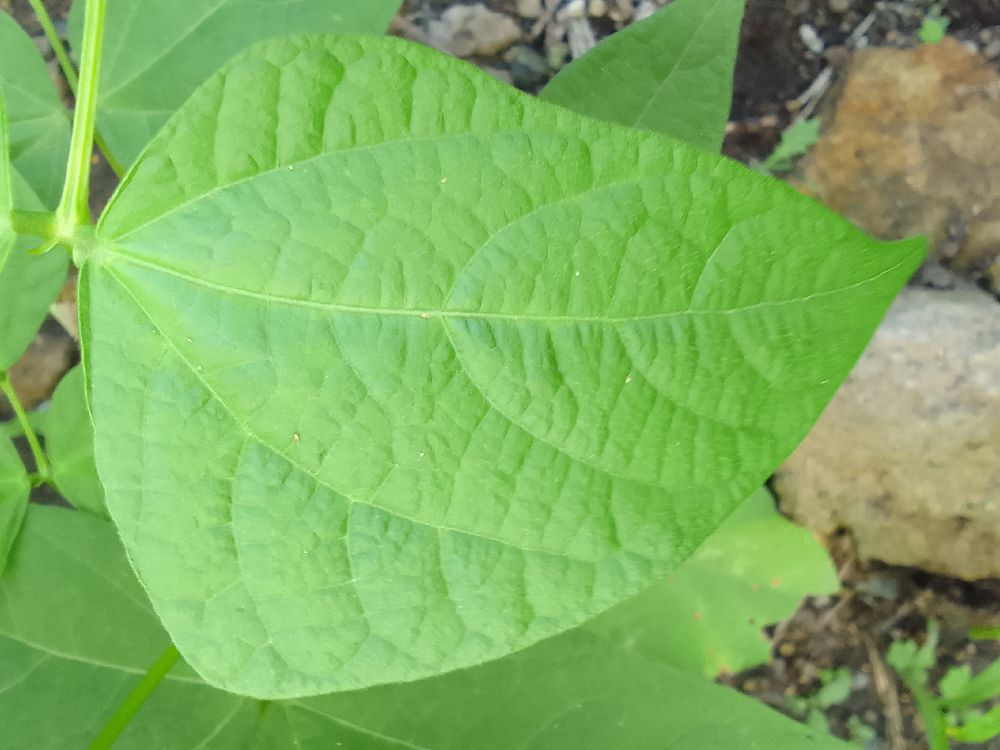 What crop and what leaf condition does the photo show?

common bean, healthy
